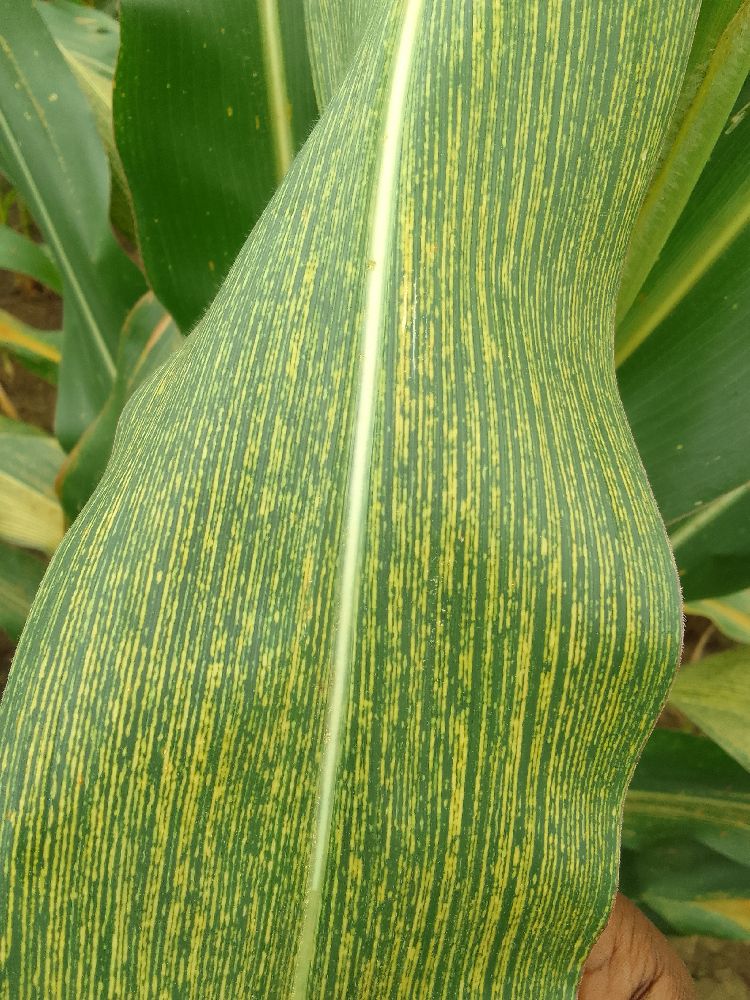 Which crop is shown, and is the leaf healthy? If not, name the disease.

maize, maize streak virus
